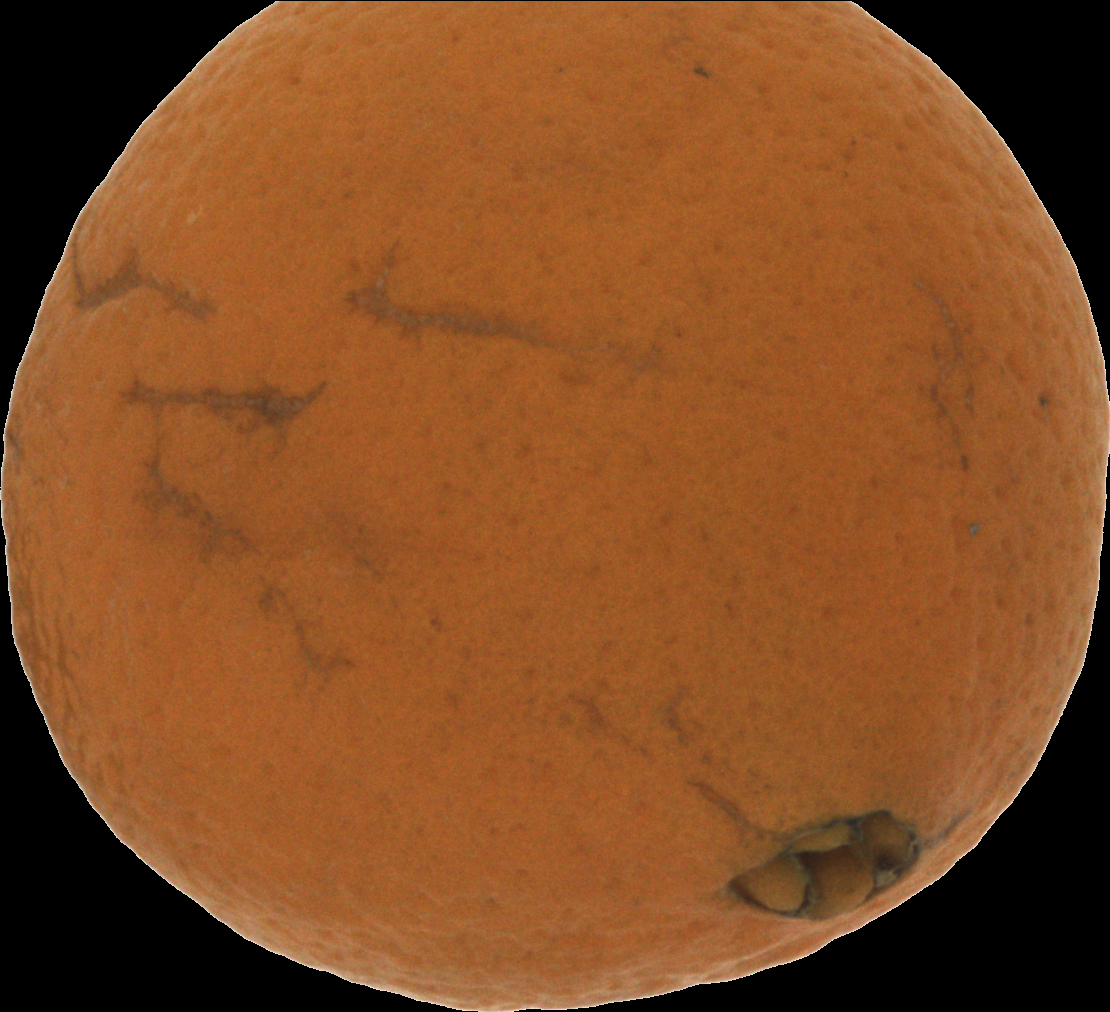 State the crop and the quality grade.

orange, bad
